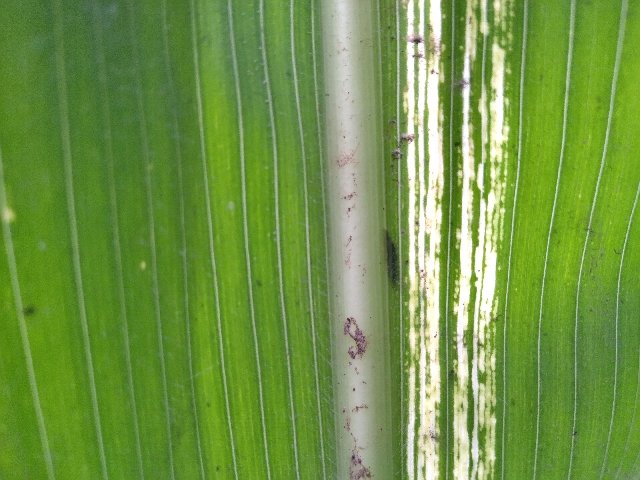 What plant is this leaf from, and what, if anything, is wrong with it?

maize, maize streak virus
